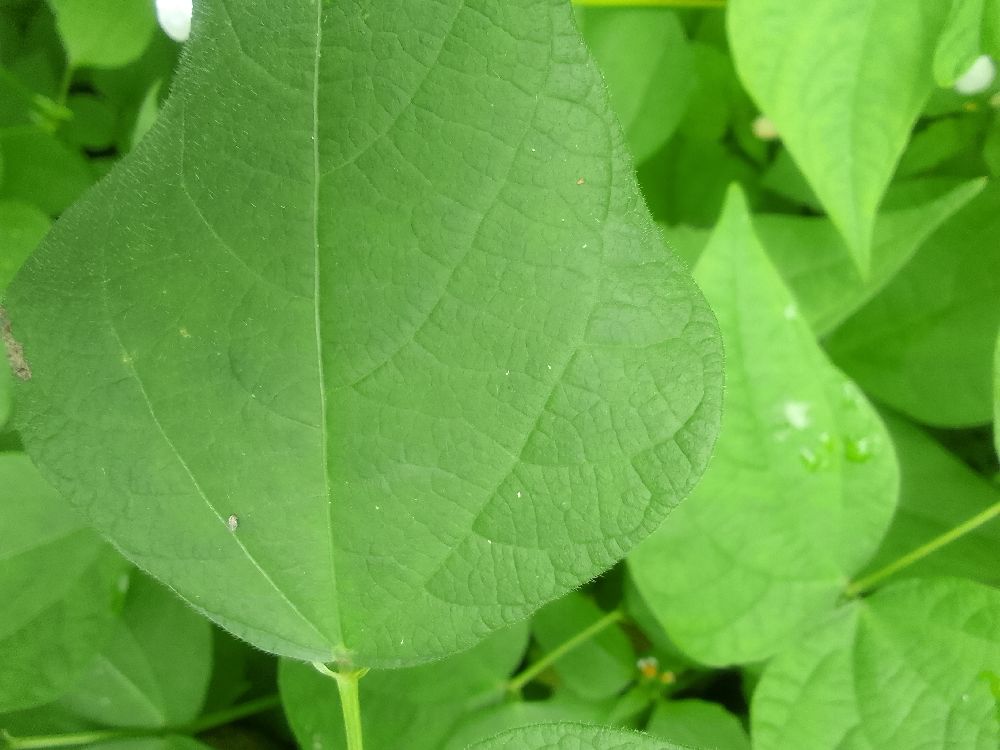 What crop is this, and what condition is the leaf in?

common bean, healthy
